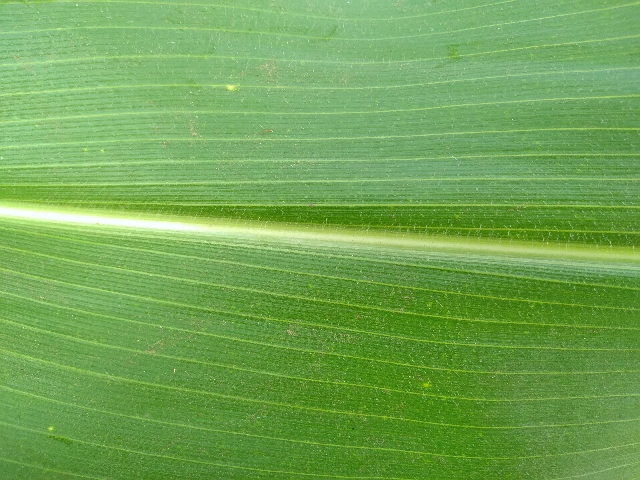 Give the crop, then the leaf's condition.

maize, healthy
